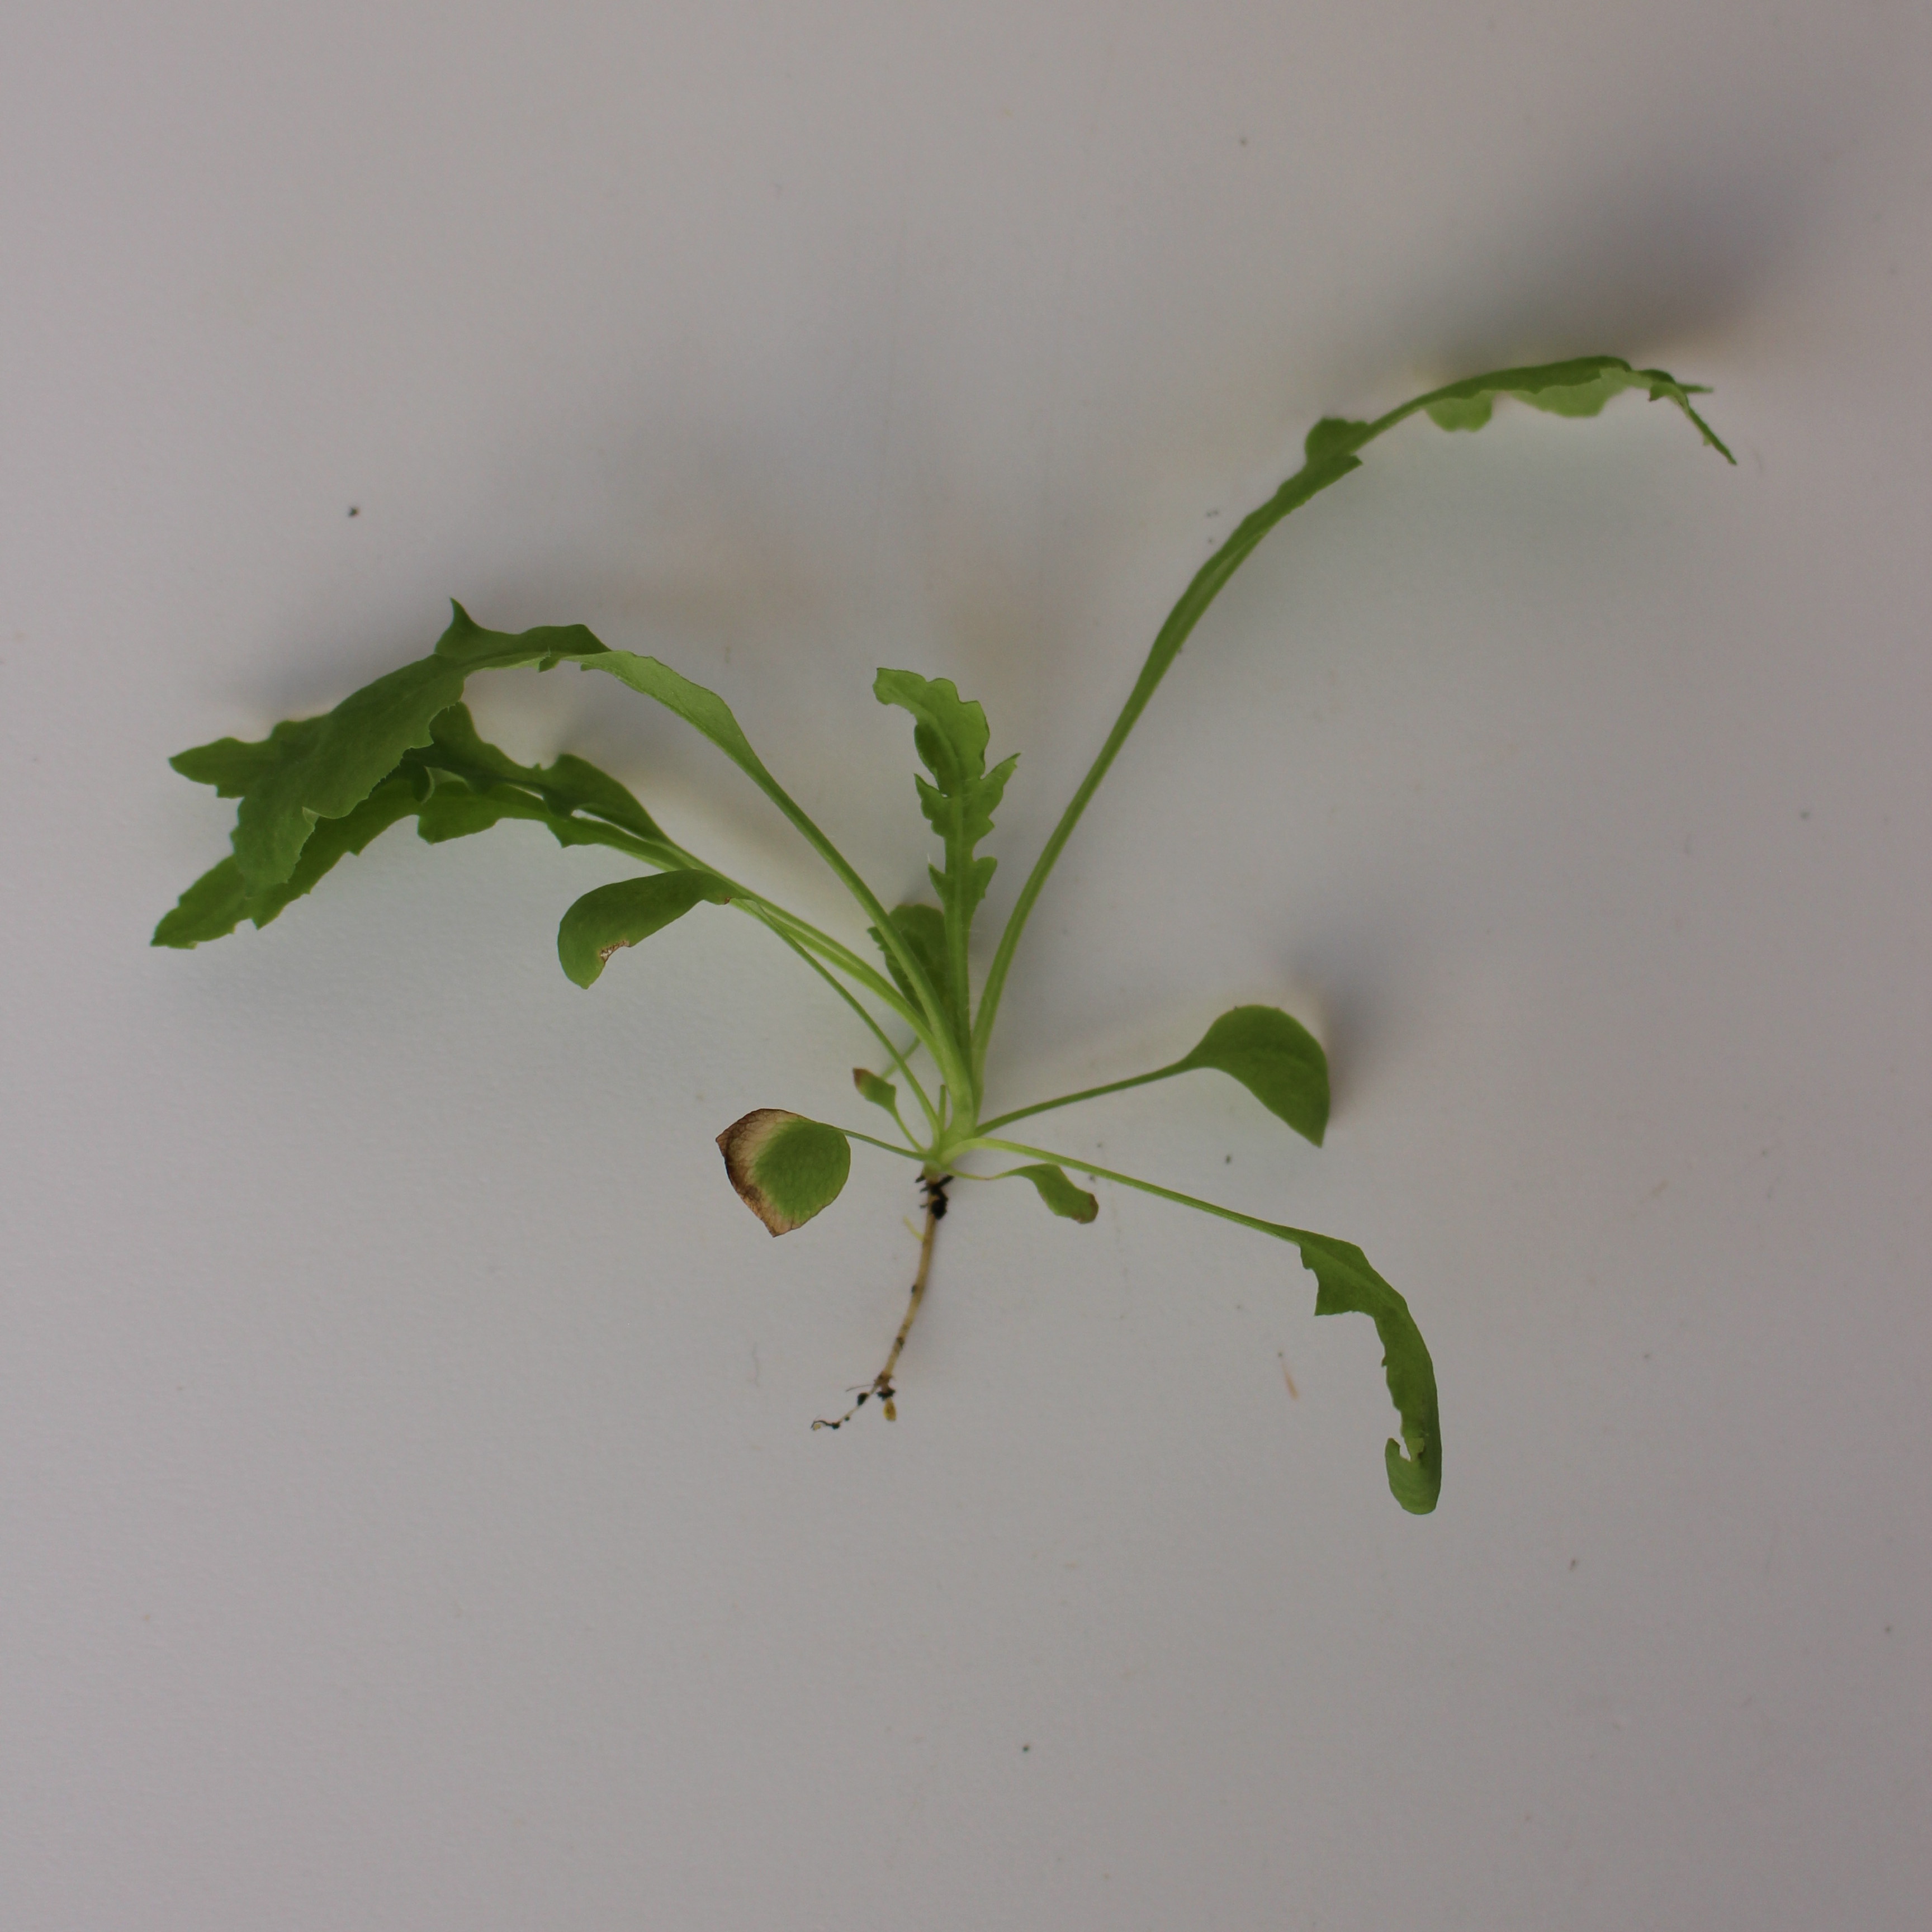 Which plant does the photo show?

Papaver rhoeas
